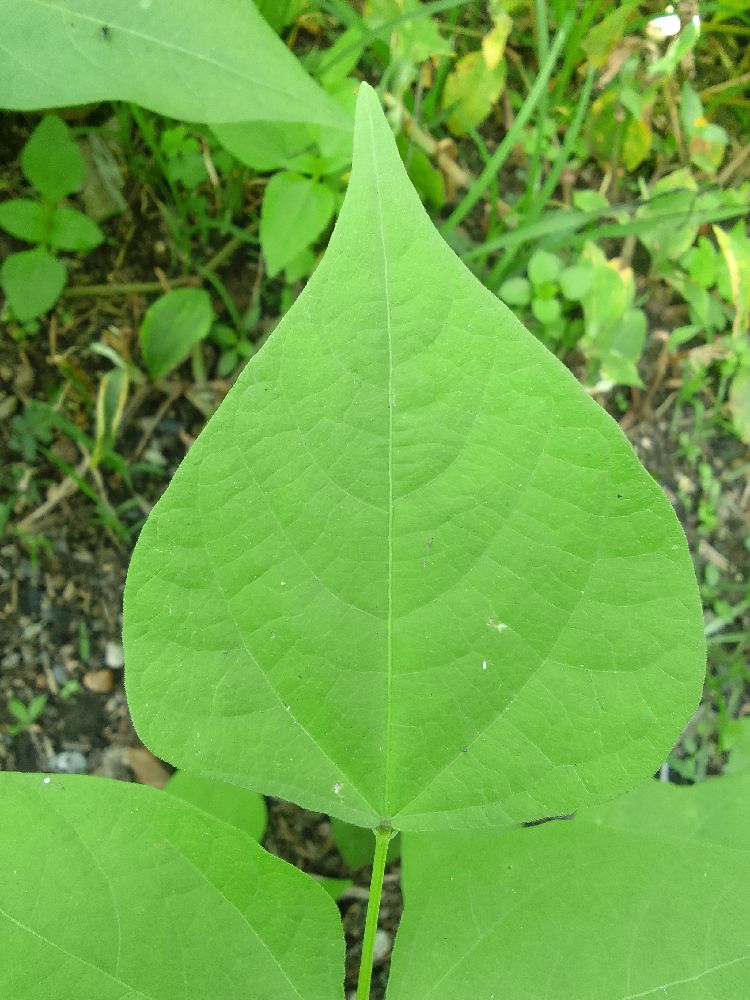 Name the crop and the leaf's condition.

common bean, healthy
